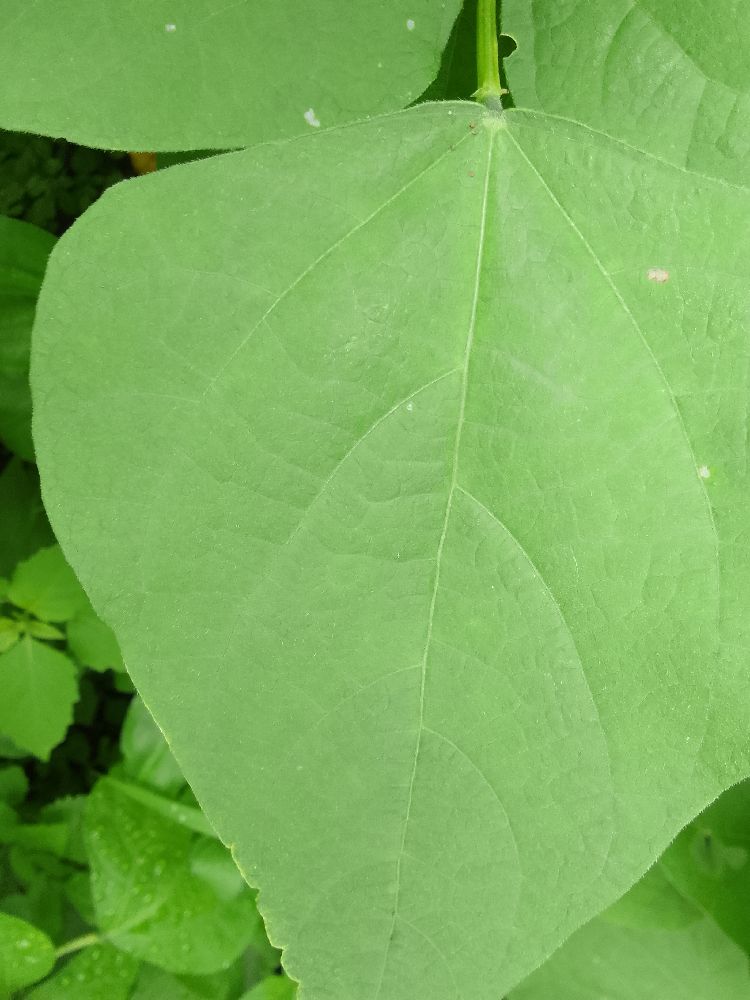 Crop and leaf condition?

common bean, healthy
